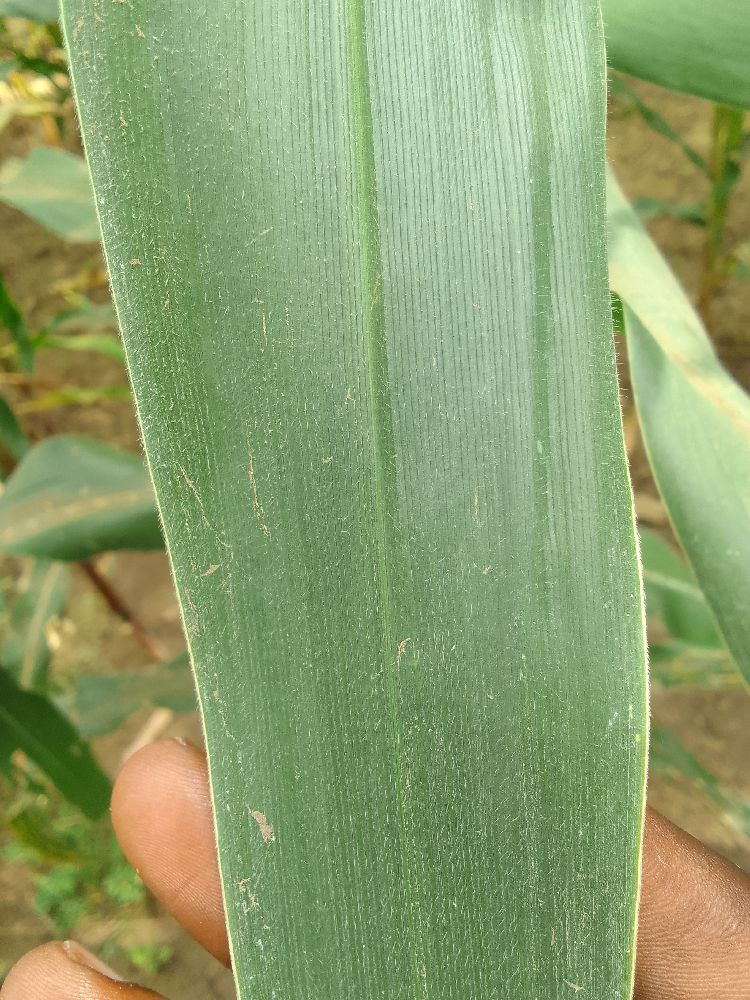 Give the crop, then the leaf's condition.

maize, healthy
